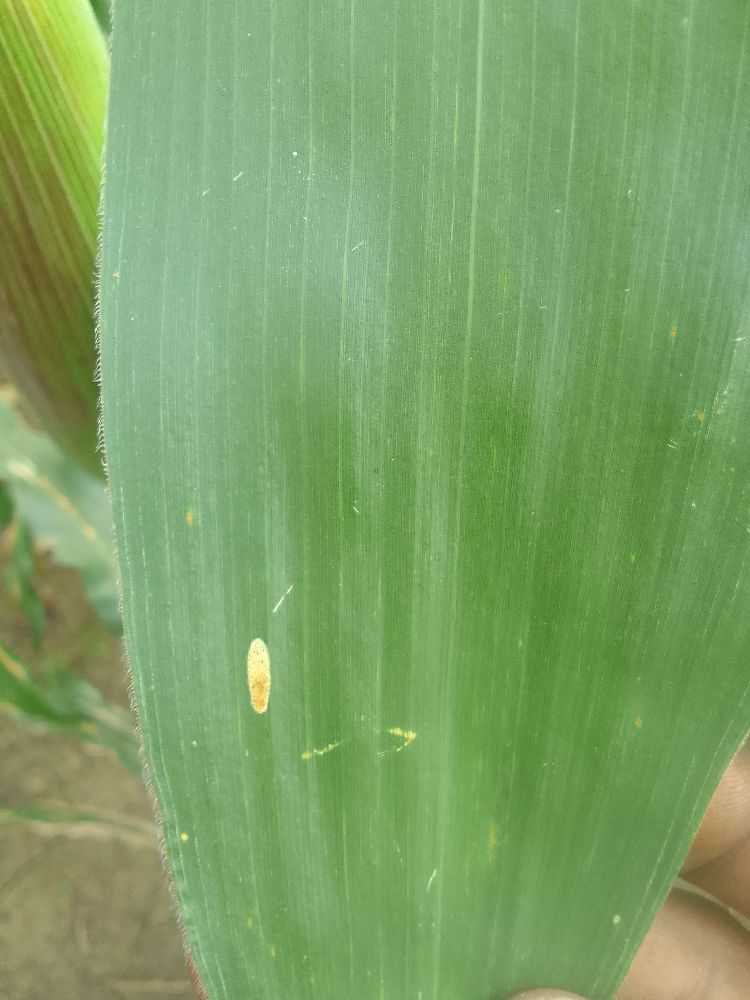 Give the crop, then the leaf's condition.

maize, healthy
